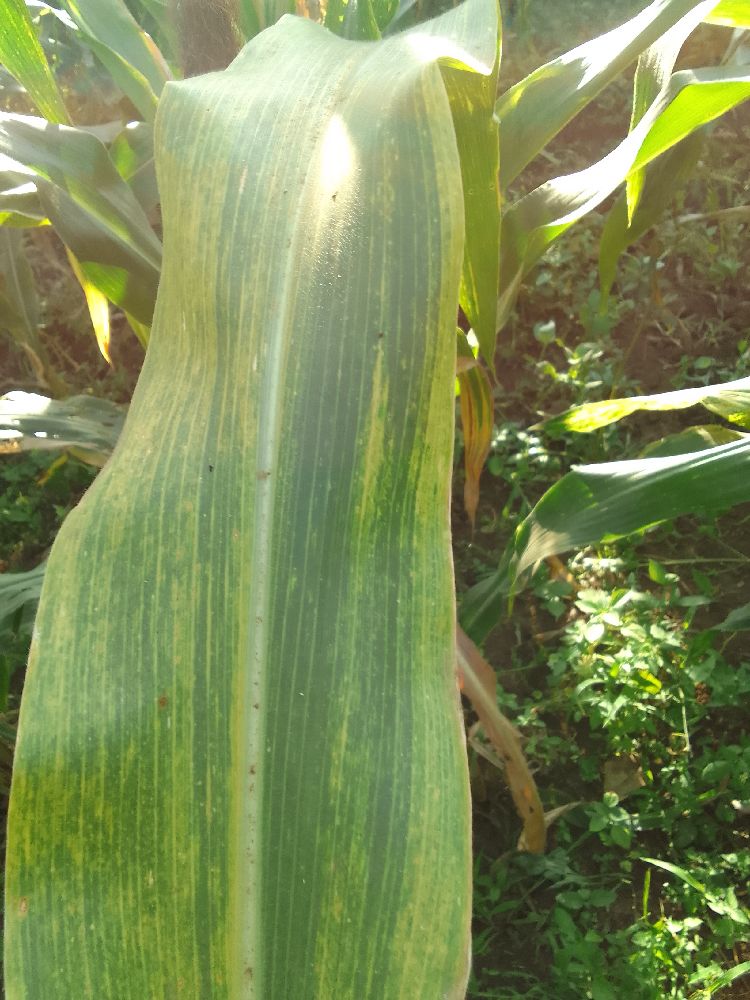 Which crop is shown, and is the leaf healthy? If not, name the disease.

maize, maize lethal necrosis
